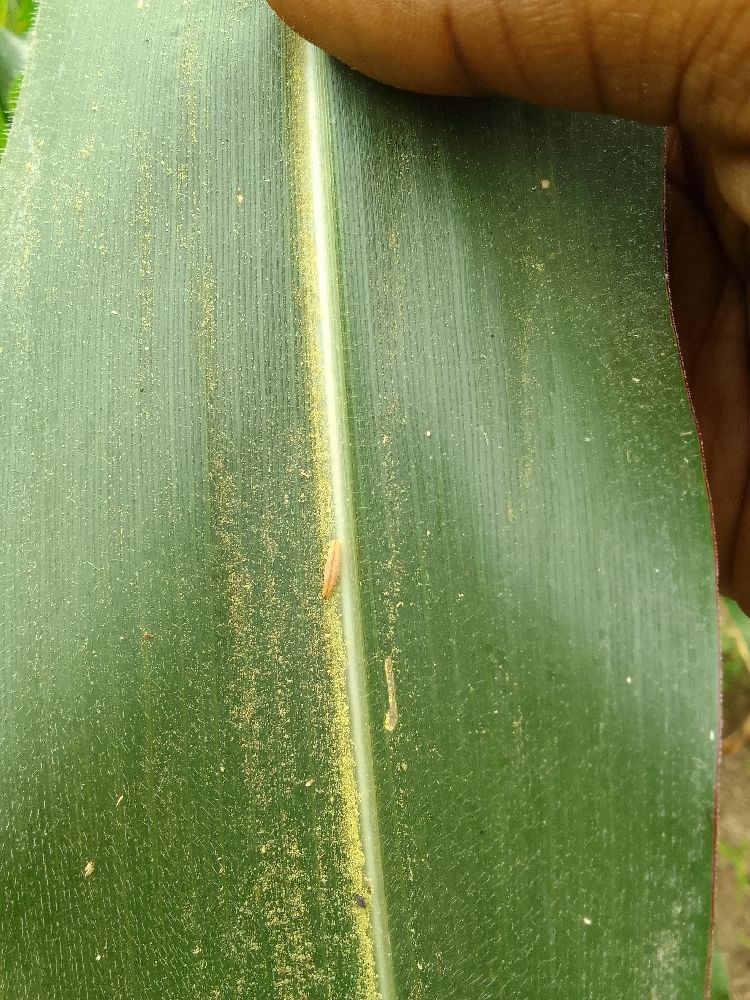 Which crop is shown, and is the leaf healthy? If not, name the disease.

maize, healthy
